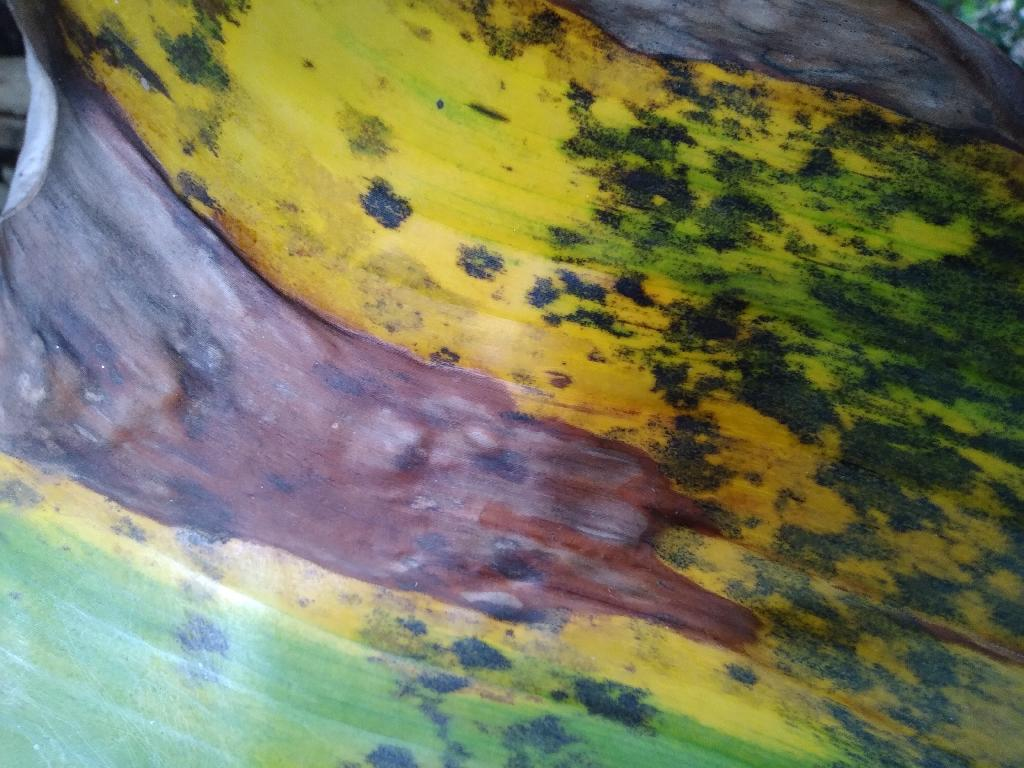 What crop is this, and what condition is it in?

banana, black sigatoka
